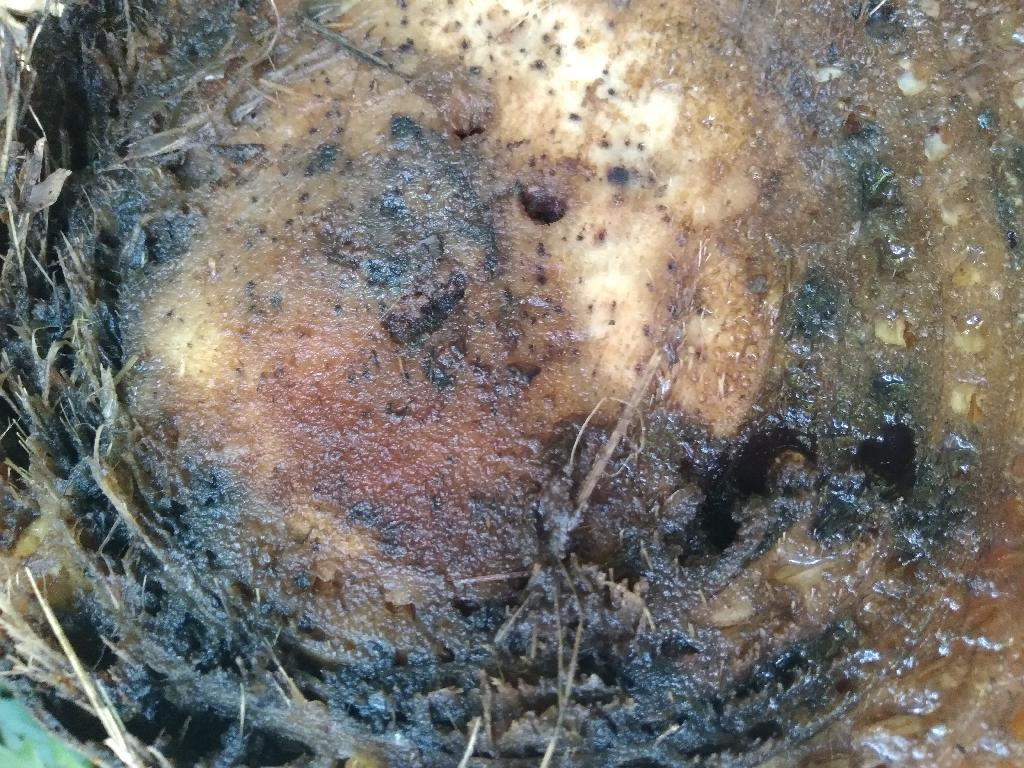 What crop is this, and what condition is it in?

banana, fusarium wilt race 1
